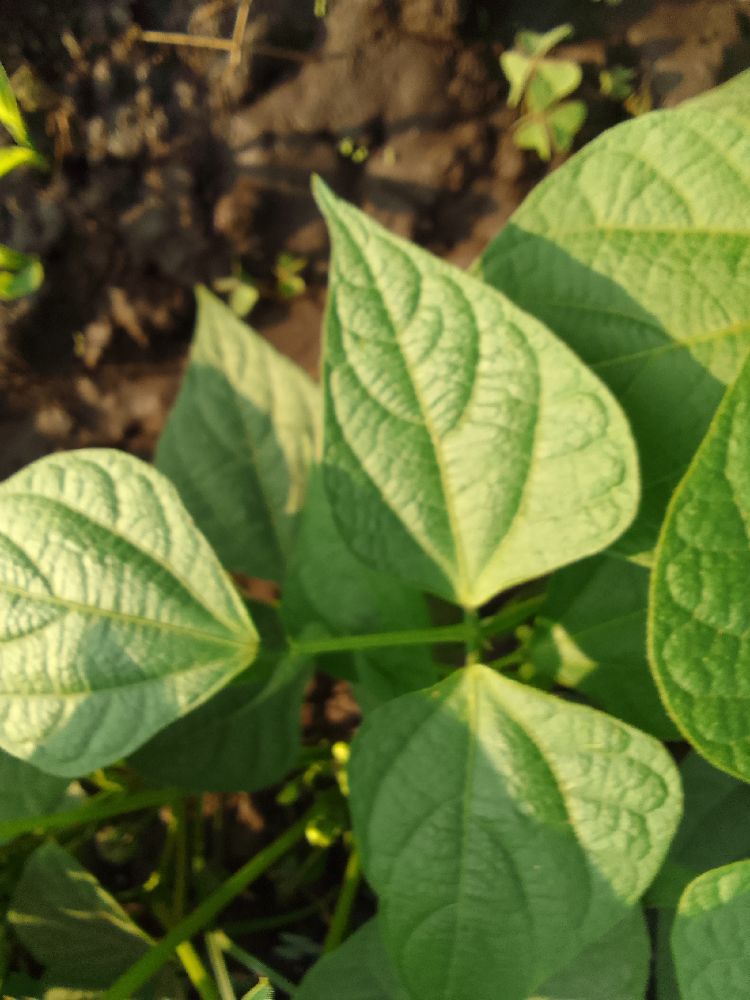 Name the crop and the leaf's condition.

common bean, healthy
